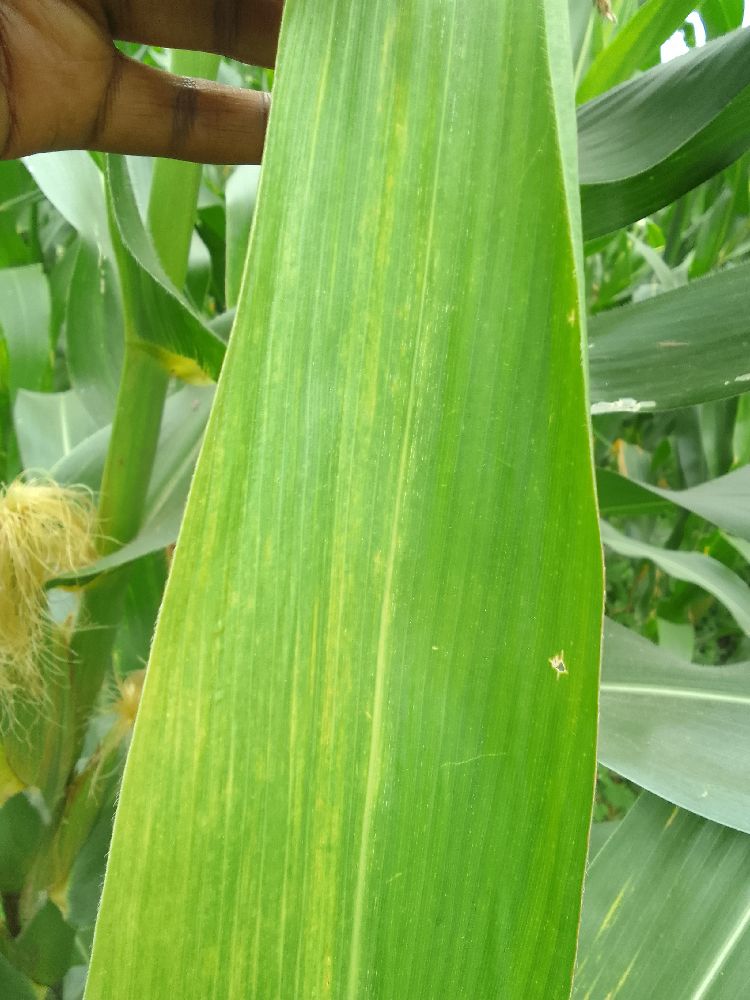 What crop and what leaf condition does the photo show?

maize, maize lethal necrosis
